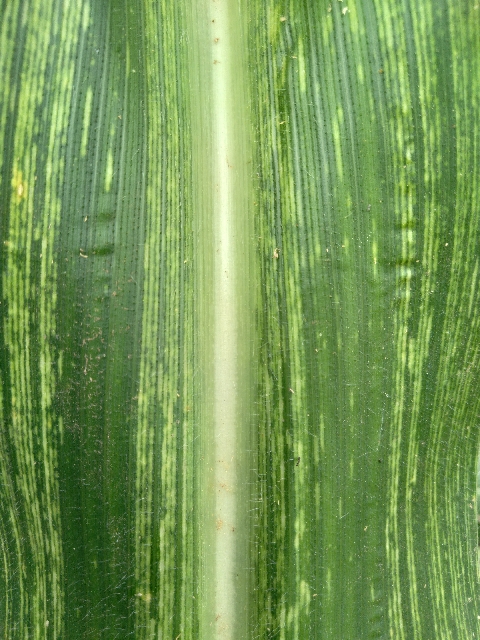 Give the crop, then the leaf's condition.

maize, maize streak virus
